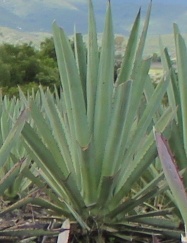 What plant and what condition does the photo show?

agave, yellow
